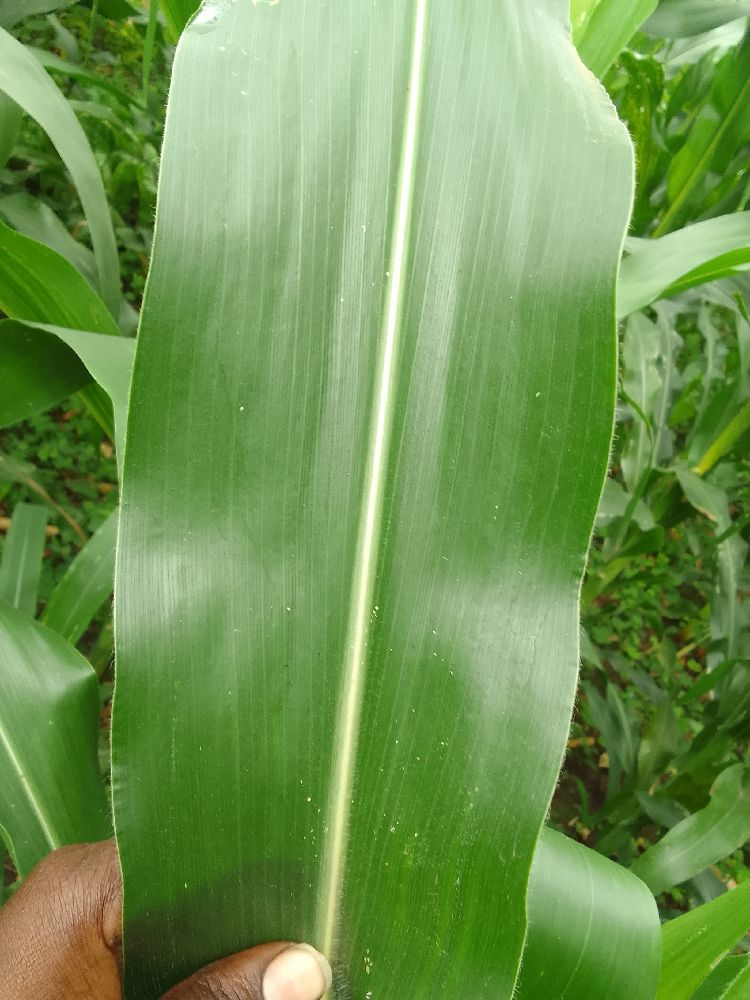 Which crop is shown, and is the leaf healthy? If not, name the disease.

maize, healthy
